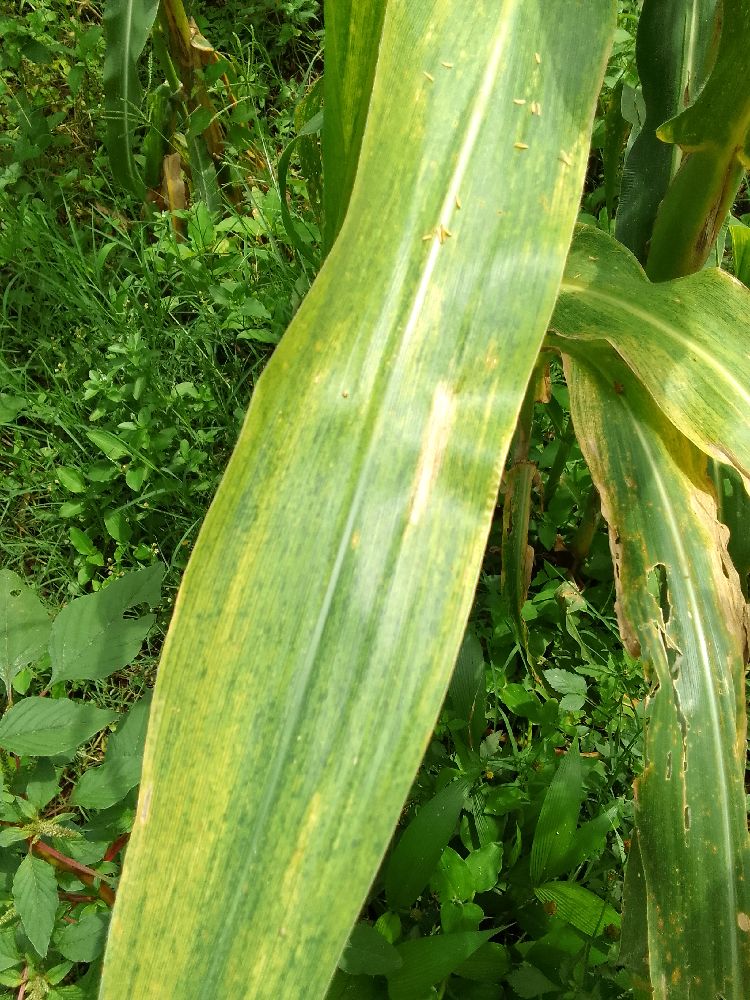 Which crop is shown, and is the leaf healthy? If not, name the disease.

maize, maize lethal necrosis
